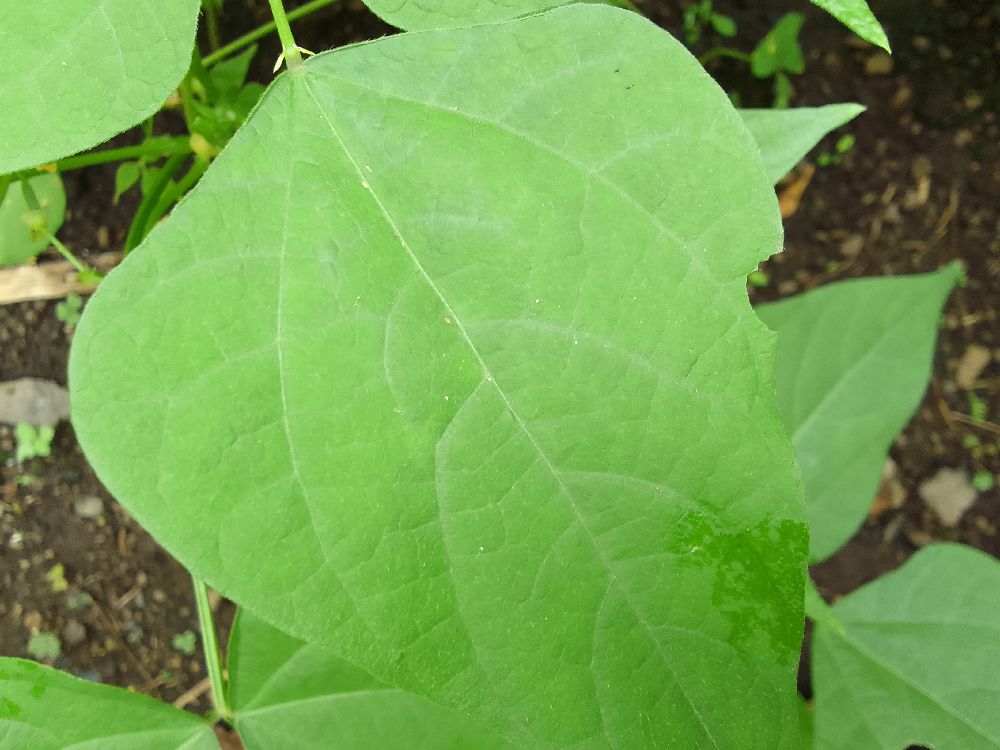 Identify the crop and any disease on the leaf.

common bean, healthy
